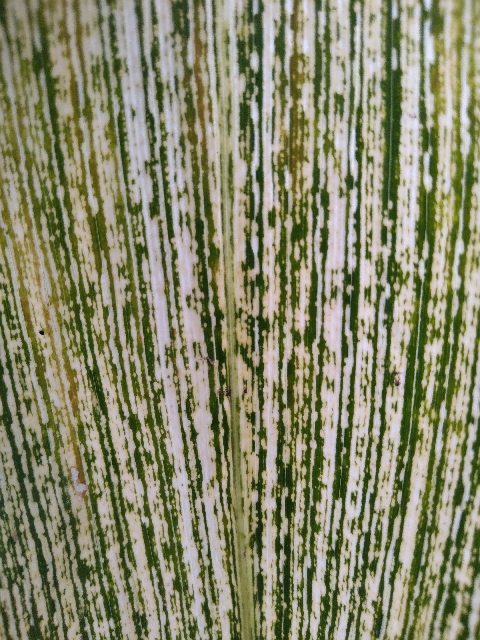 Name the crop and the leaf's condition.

maize, maize streak virus
